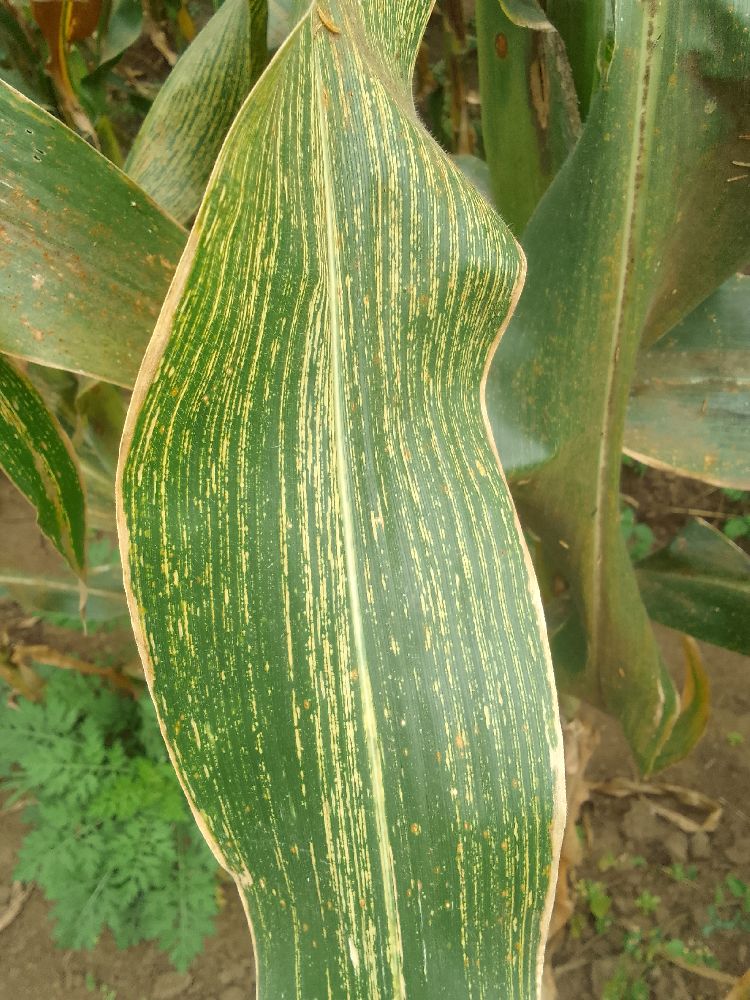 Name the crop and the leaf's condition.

maize, maize streak virus
